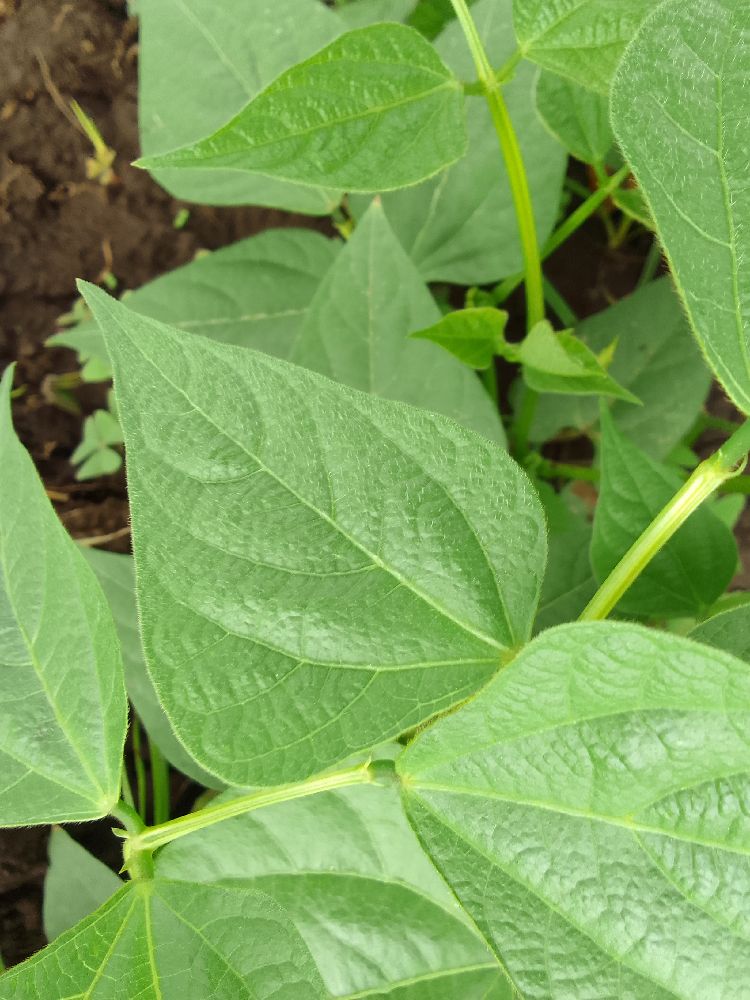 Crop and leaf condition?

common bean, healthy
